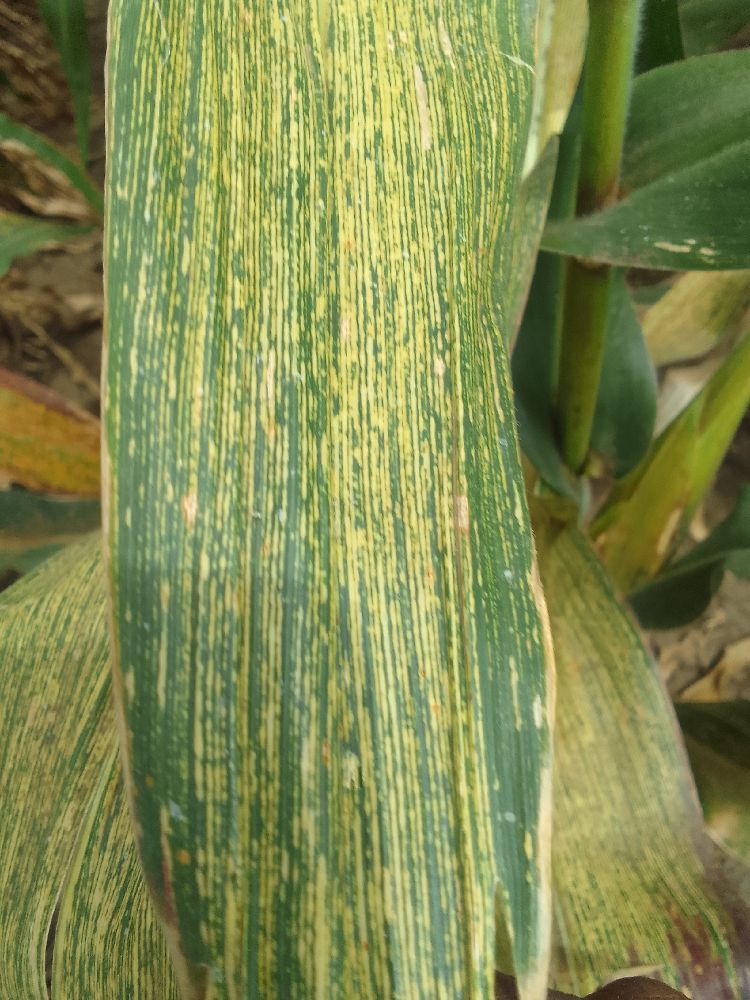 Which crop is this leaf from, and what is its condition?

maize, maize streak virus
